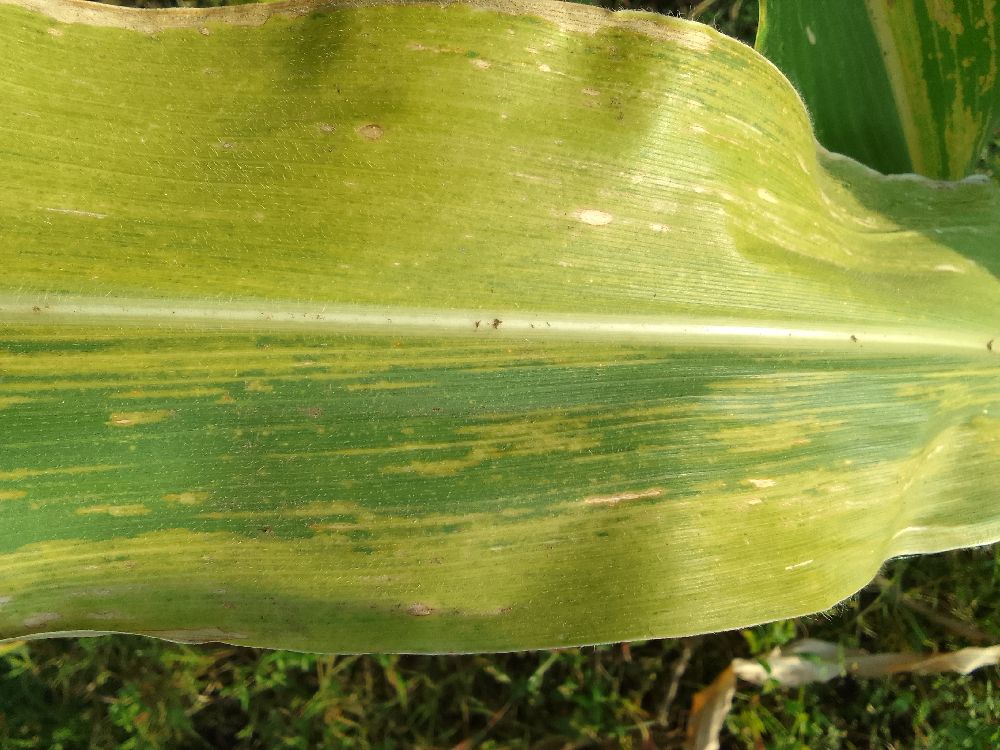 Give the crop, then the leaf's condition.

maize, maize lethal necrosis
